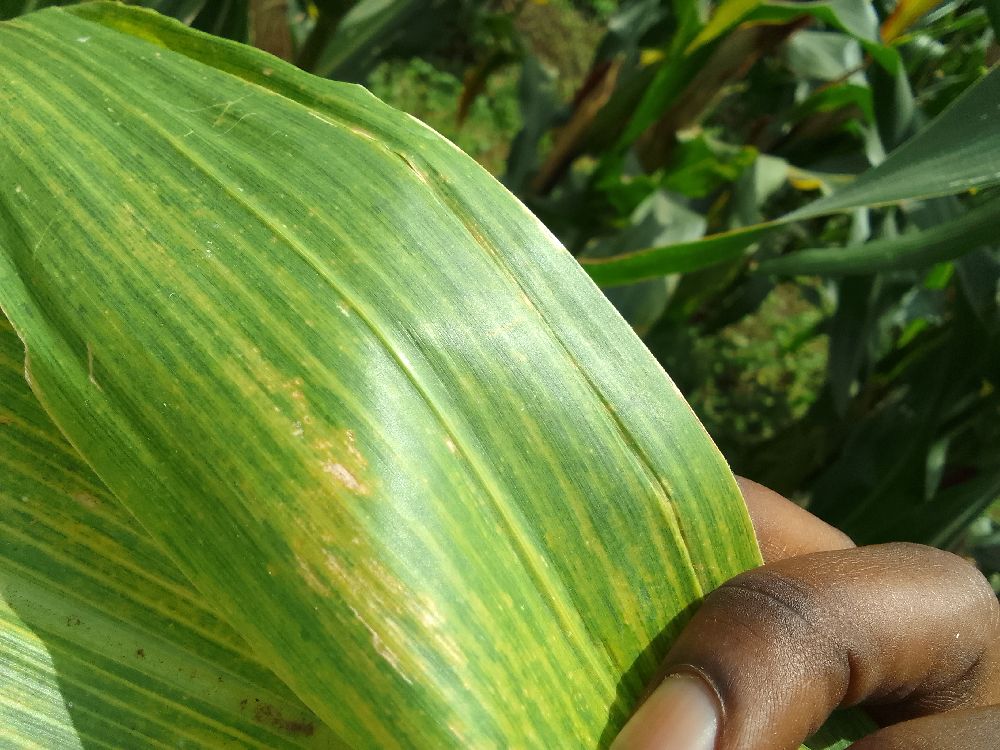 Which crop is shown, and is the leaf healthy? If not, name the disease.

maize, maize lethal necrosis
